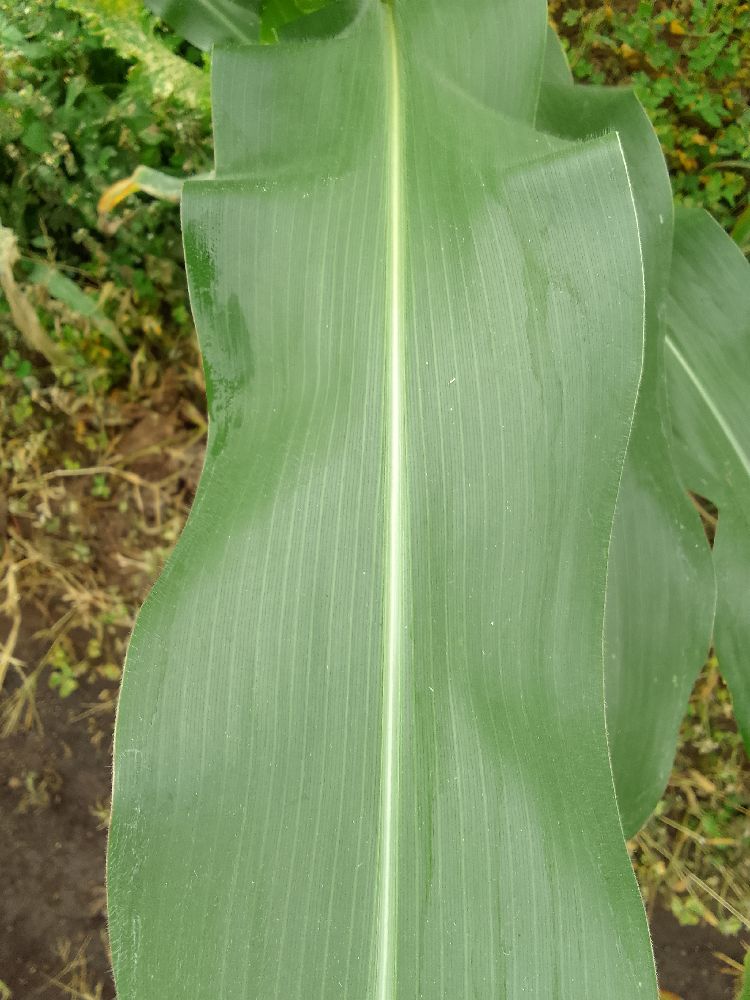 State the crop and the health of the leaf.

maize, healthy
